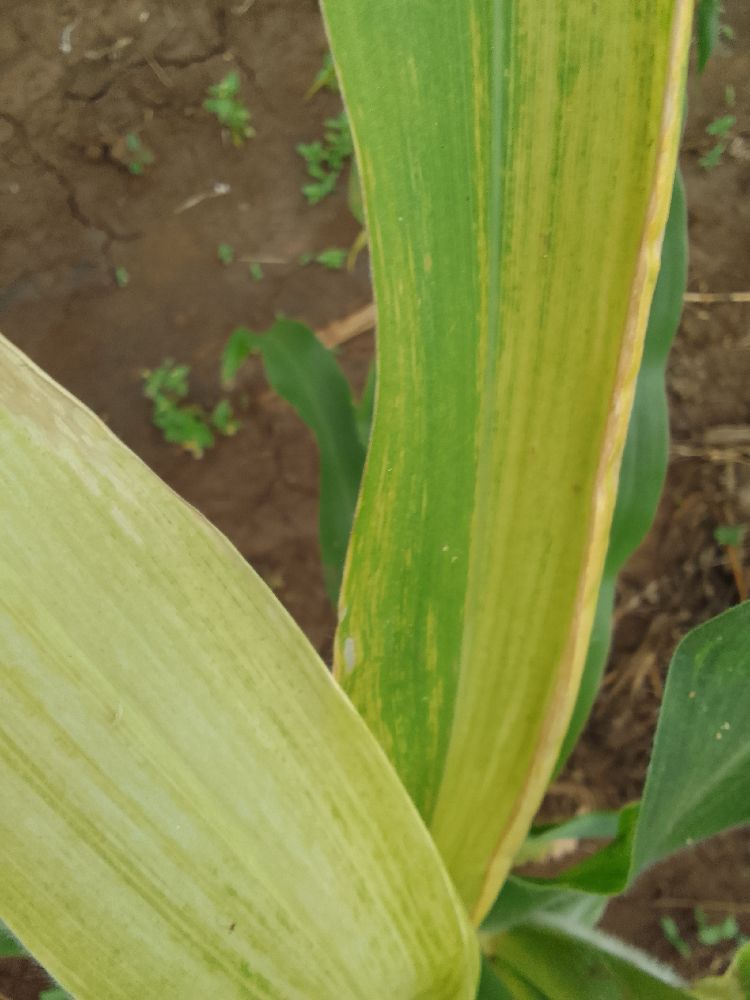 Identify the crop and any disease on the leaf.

maize, maize lethal necrosis
